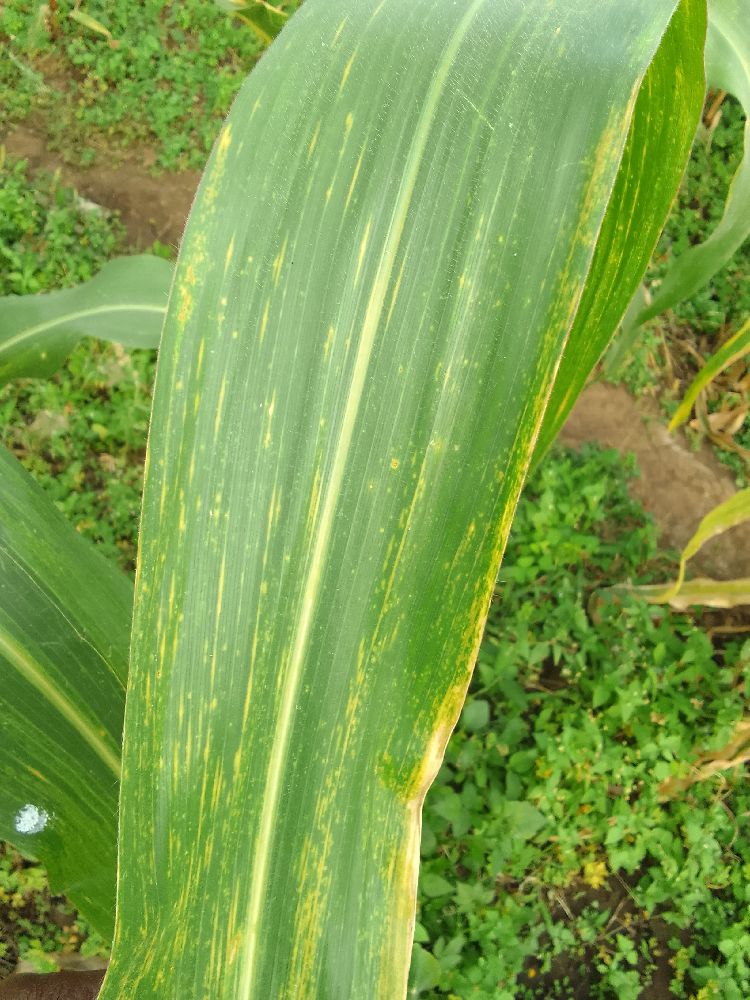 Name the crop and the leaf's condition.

maize, maize lethal necrosis
